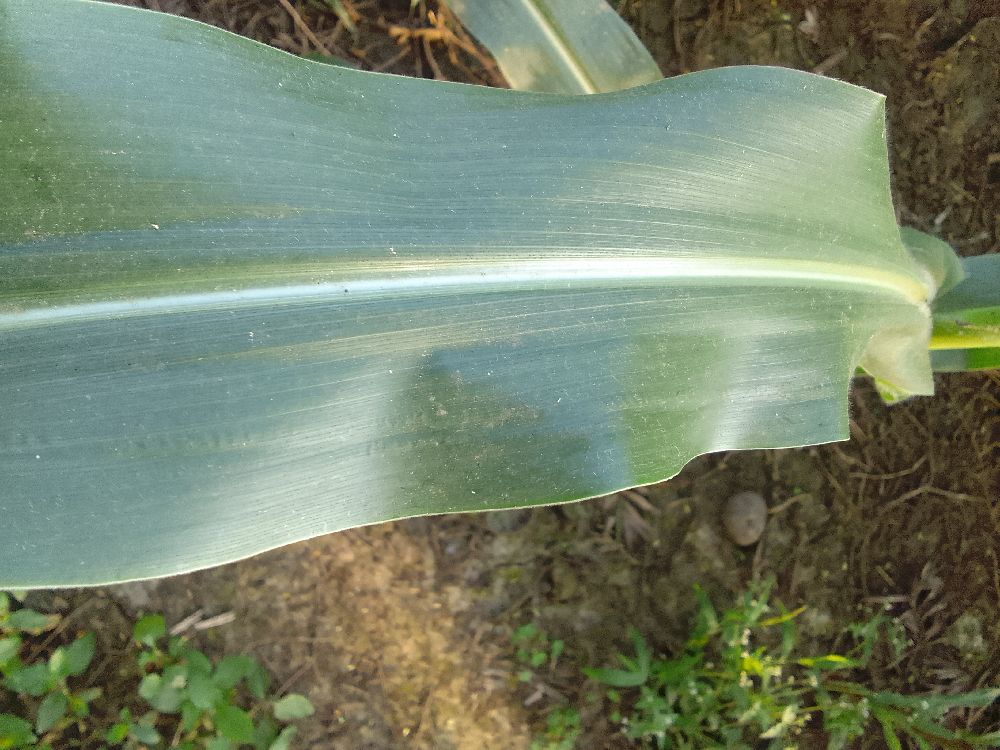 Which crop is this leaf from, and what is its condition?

maize, healthy
